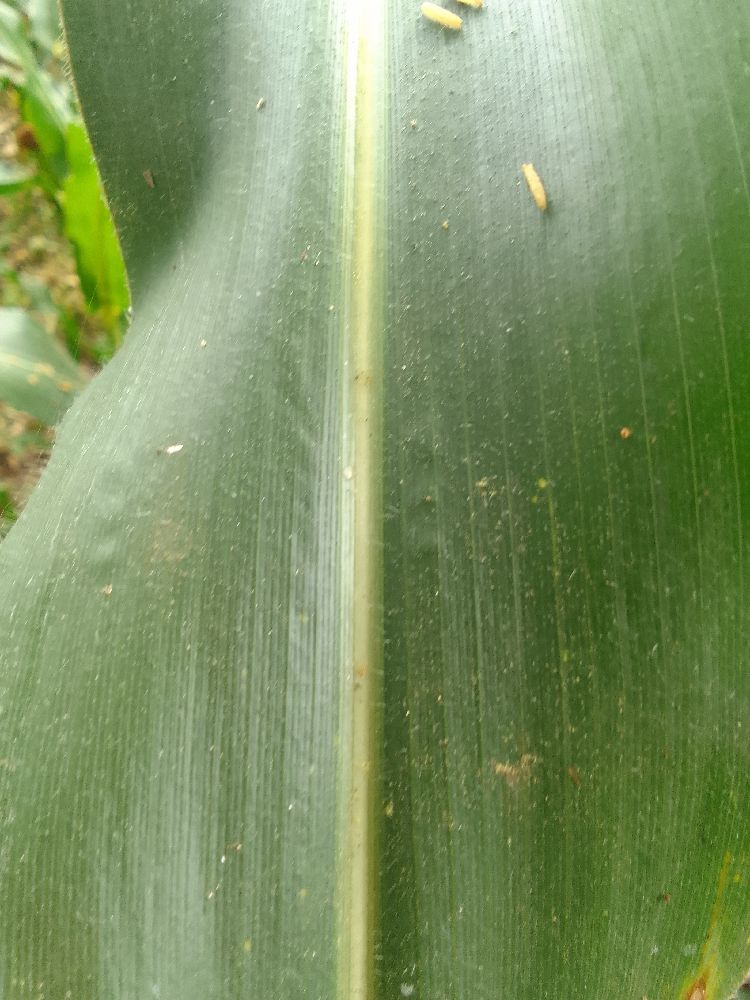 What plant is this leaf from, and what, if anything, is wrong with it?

maize, healthy
